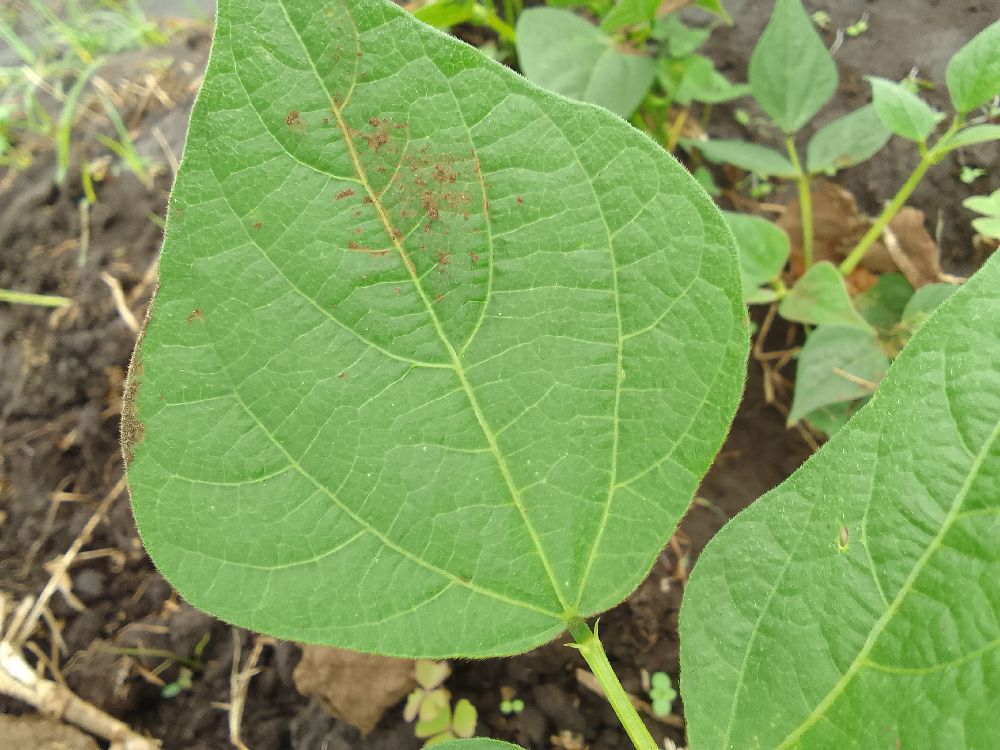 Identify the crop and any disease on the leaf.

common bean, healthy
